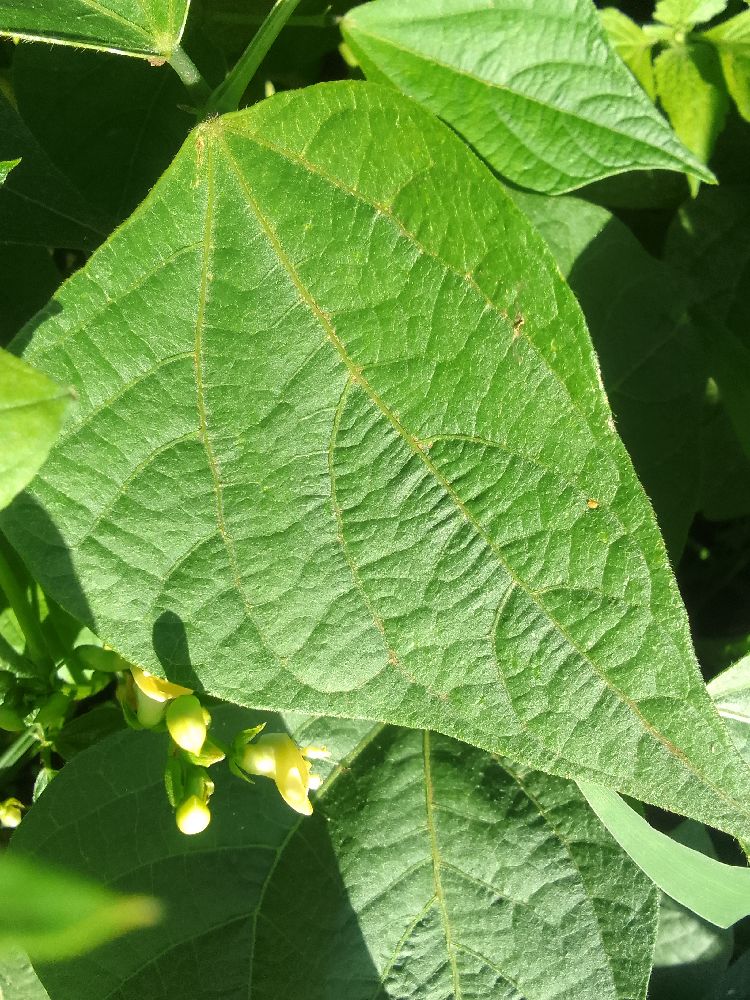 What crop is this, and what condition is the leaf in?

common bean, healthy
